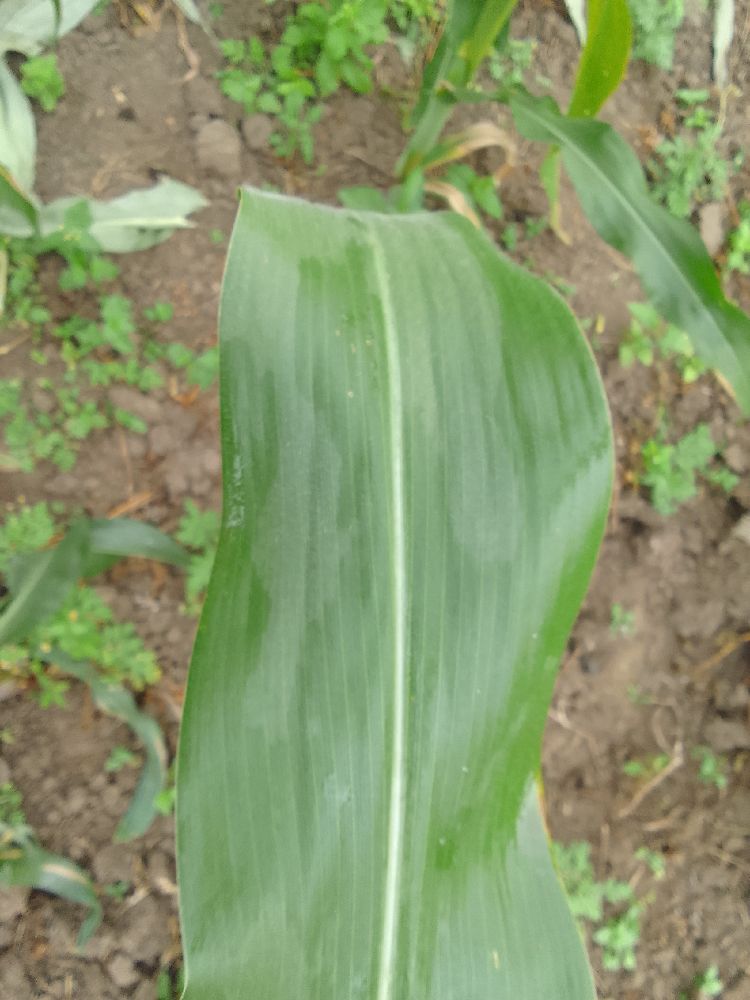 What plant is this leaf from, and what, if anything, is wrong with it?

maize, healthy
